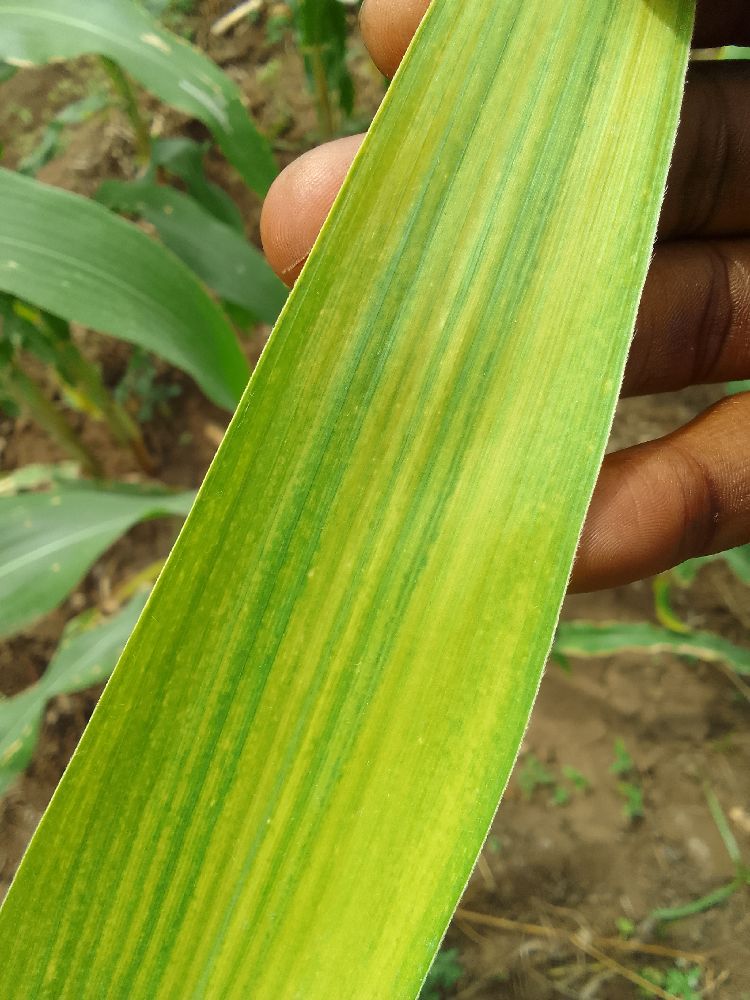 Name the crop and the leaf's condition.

maize, maize lethal necrosis
